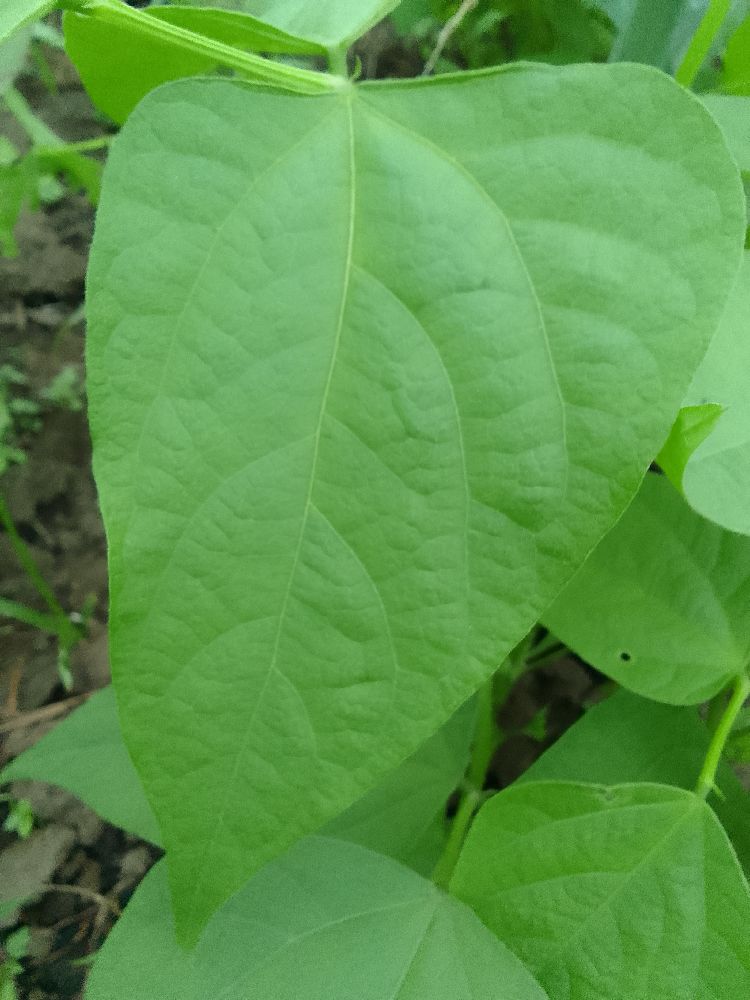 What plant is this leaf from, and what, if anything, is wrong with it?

common bean, healthy
